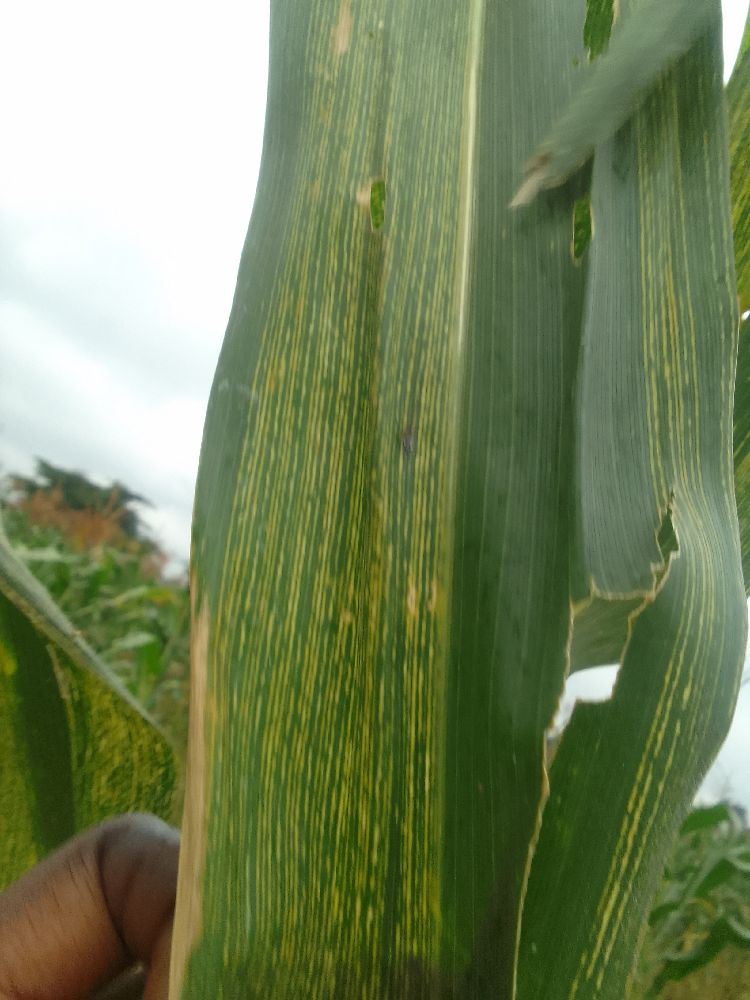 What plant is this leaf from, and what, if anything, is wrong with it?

maize, maize streak virus
